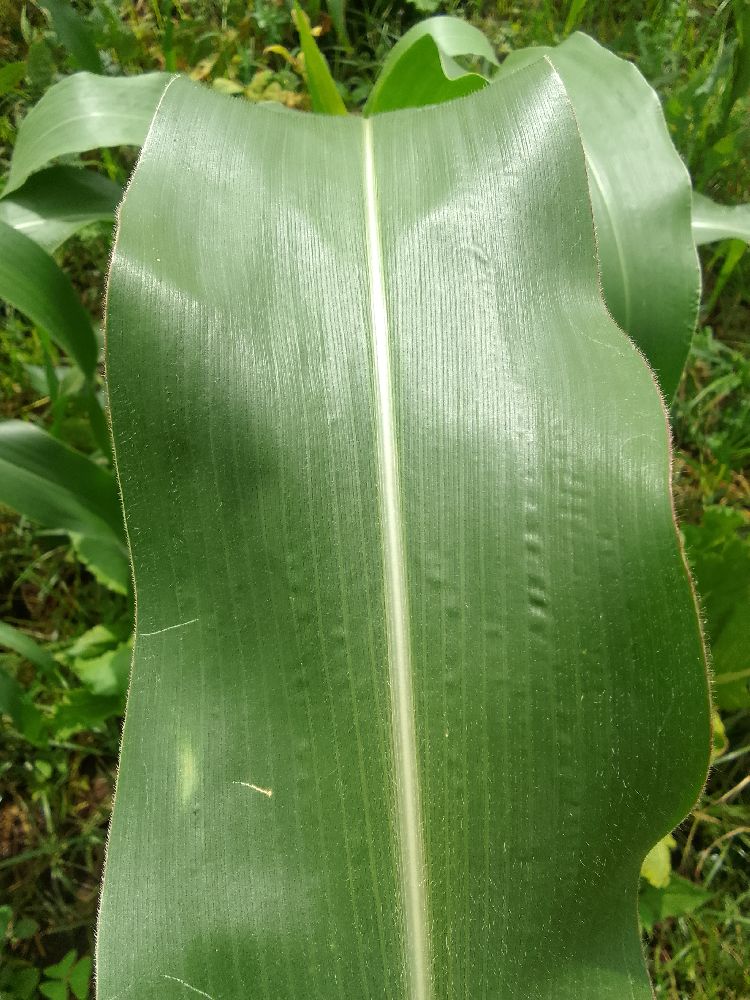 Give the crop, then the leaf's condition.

maize, healthy
